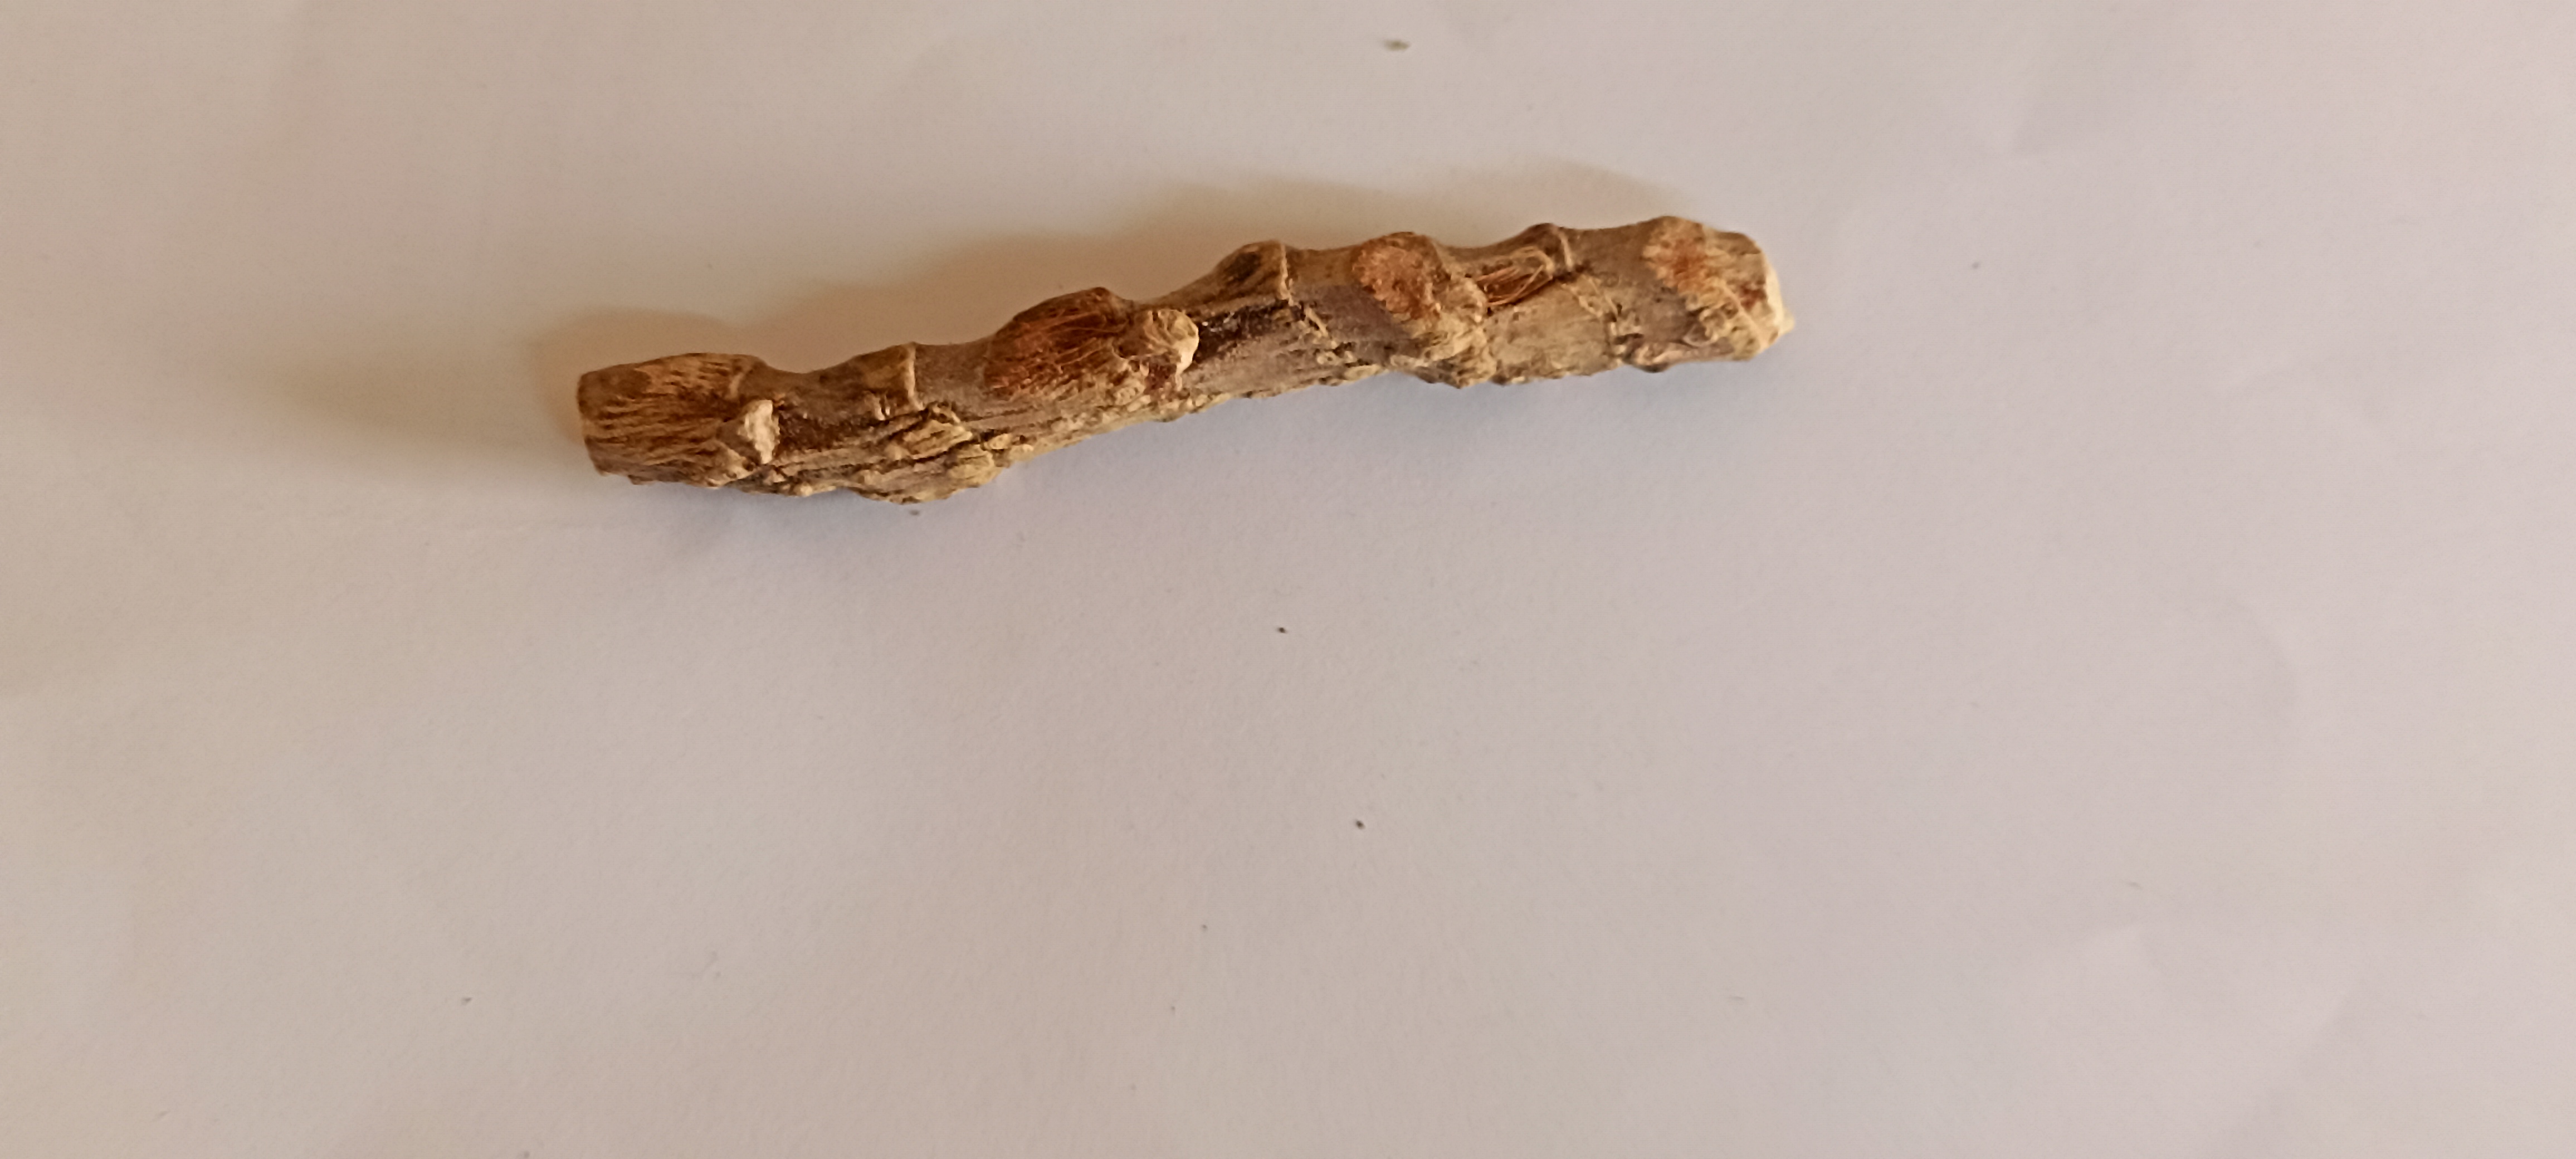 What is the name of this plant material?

vekhand
